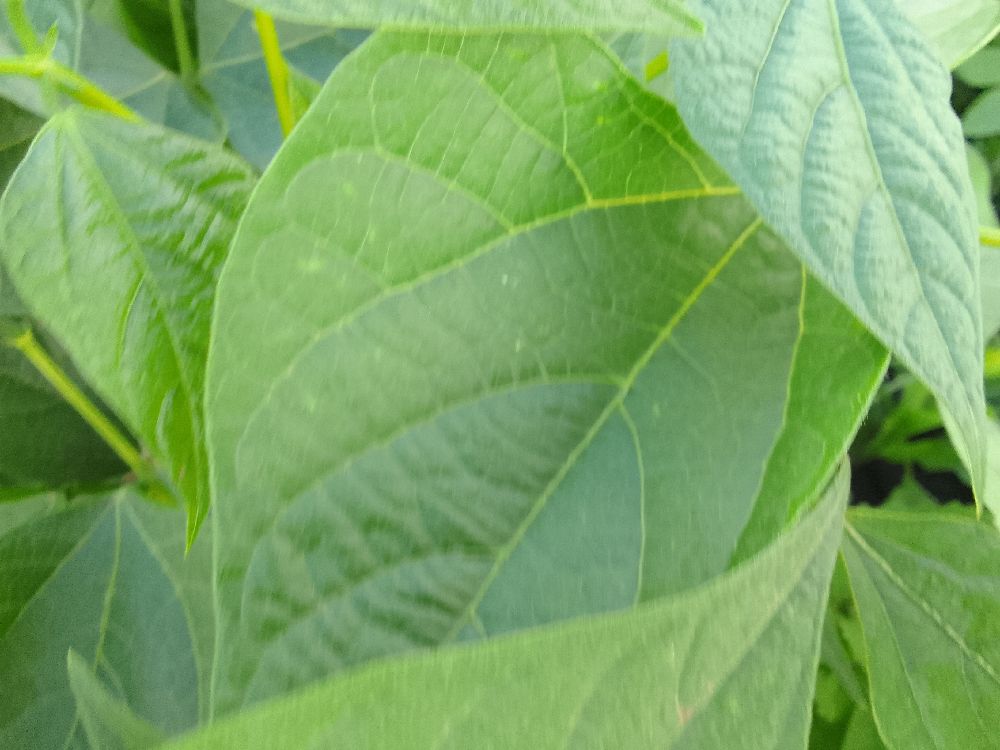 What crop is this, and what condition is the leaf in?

common bean, healthy
